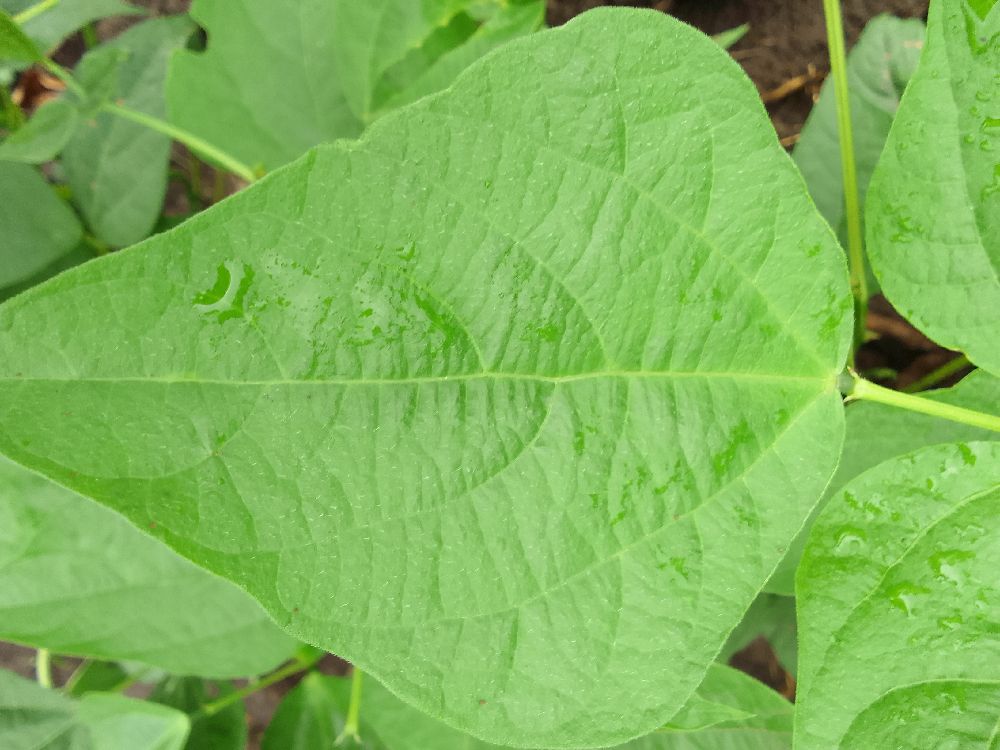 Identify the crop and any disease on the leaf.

common bean, healthy
